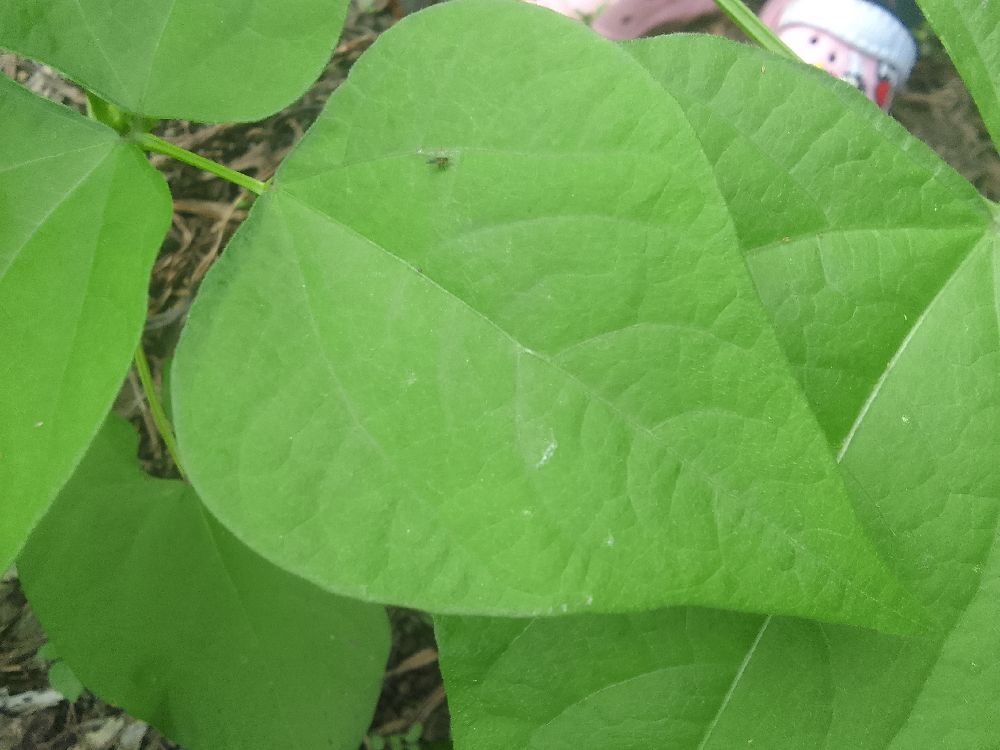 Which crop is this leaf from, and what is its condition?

common bean, healthy
